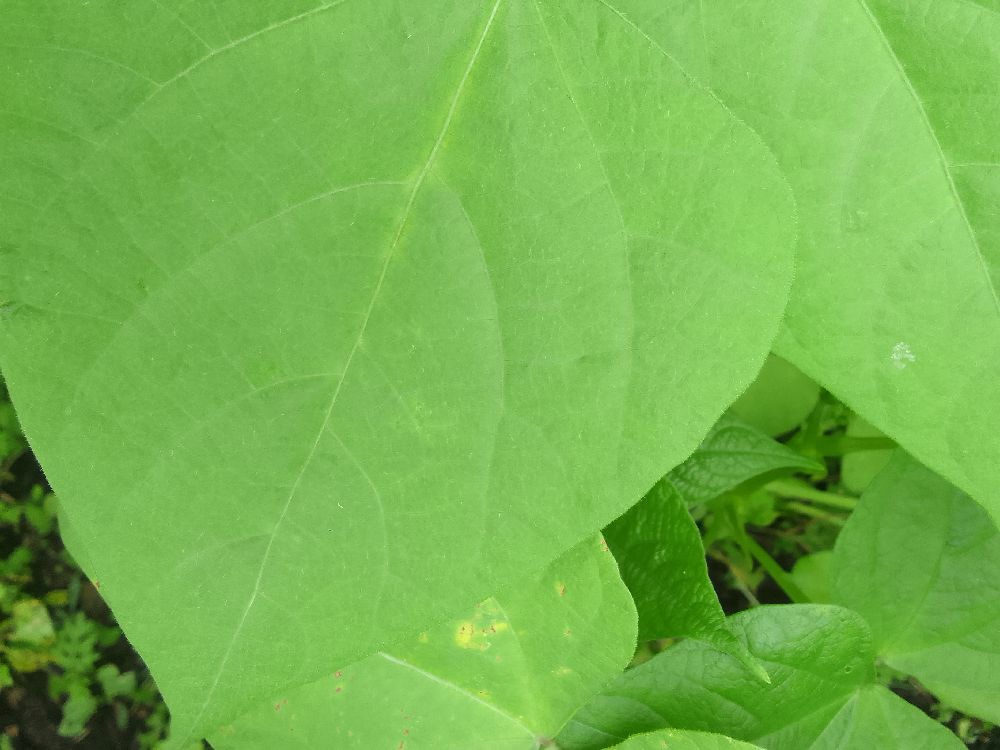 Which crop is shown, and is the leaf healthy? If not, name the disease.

common bean, healthy
